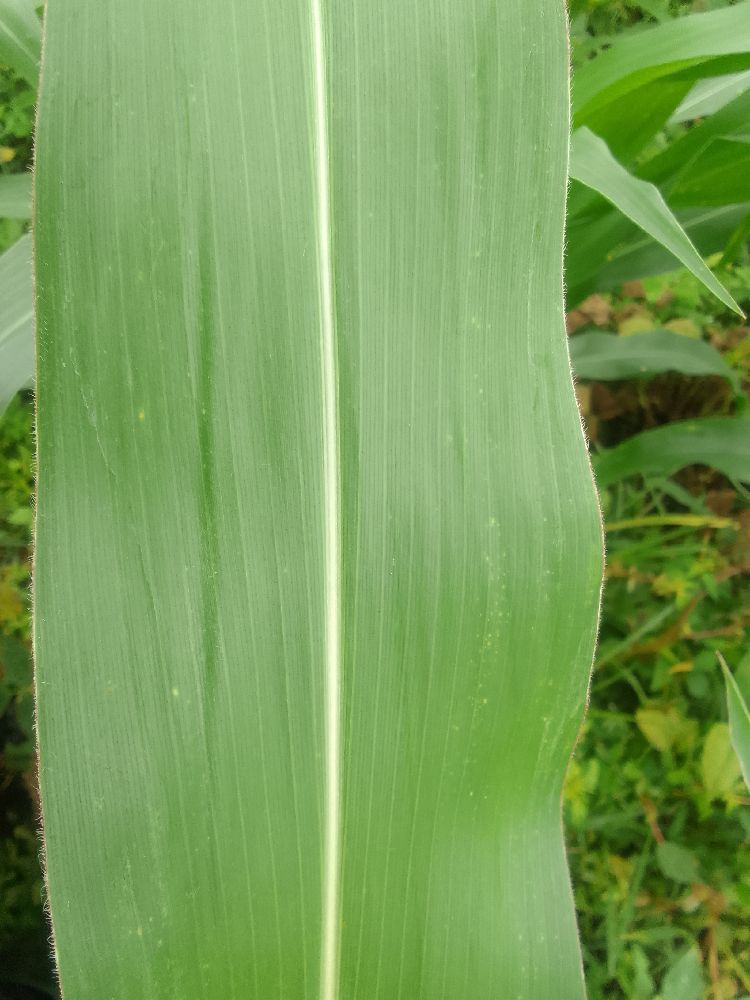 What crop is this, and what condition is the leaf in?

maize, healthy
